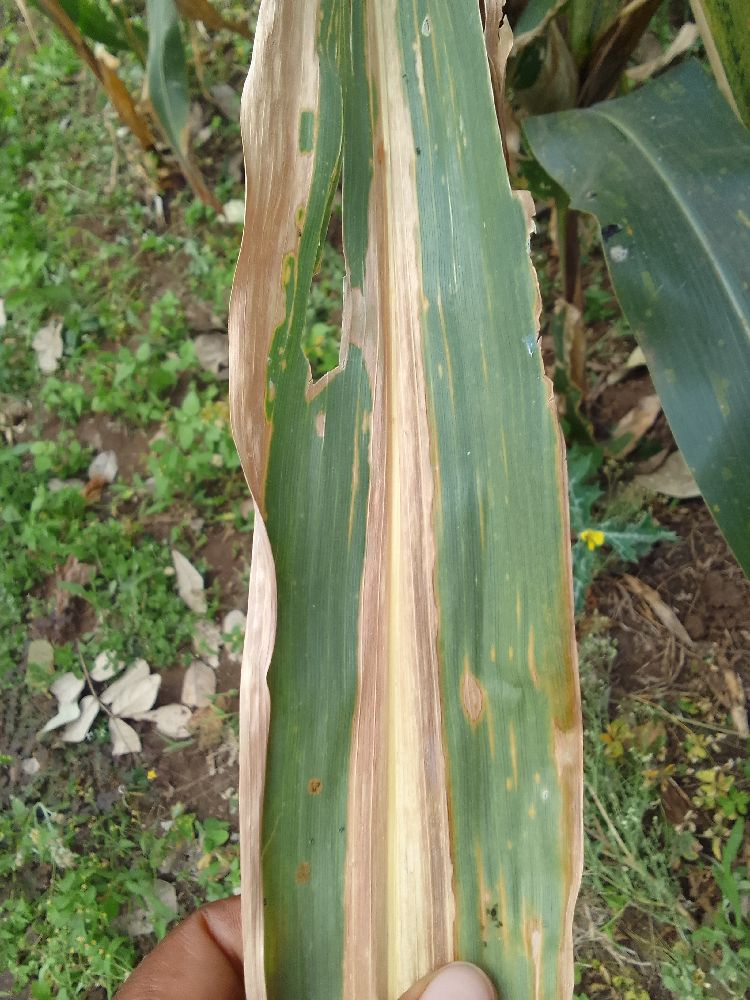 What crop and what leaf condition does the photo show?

maize, maize lethal necrosis
